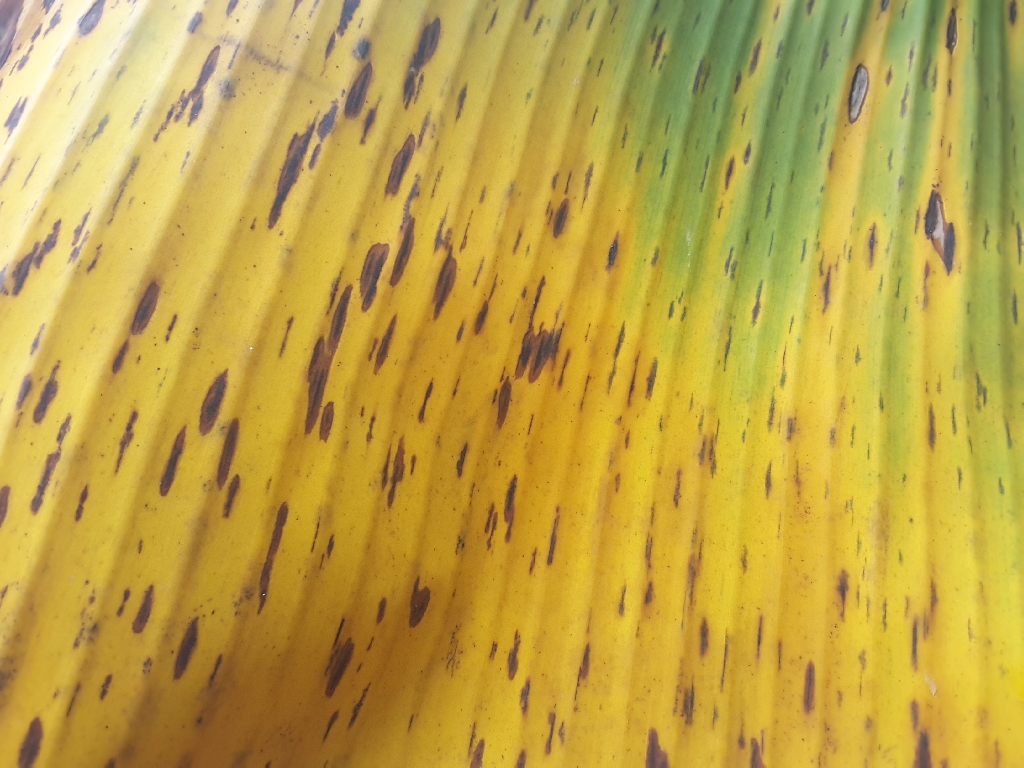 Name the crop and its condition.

banana, black sigatoka
